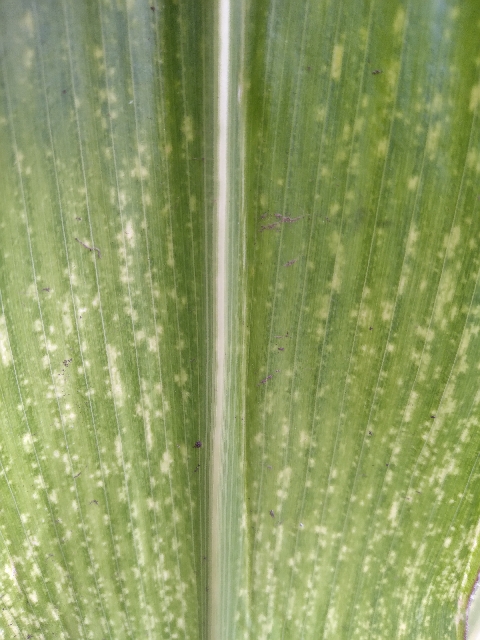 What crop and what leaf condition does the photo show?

maize, maize lethal necrosis
